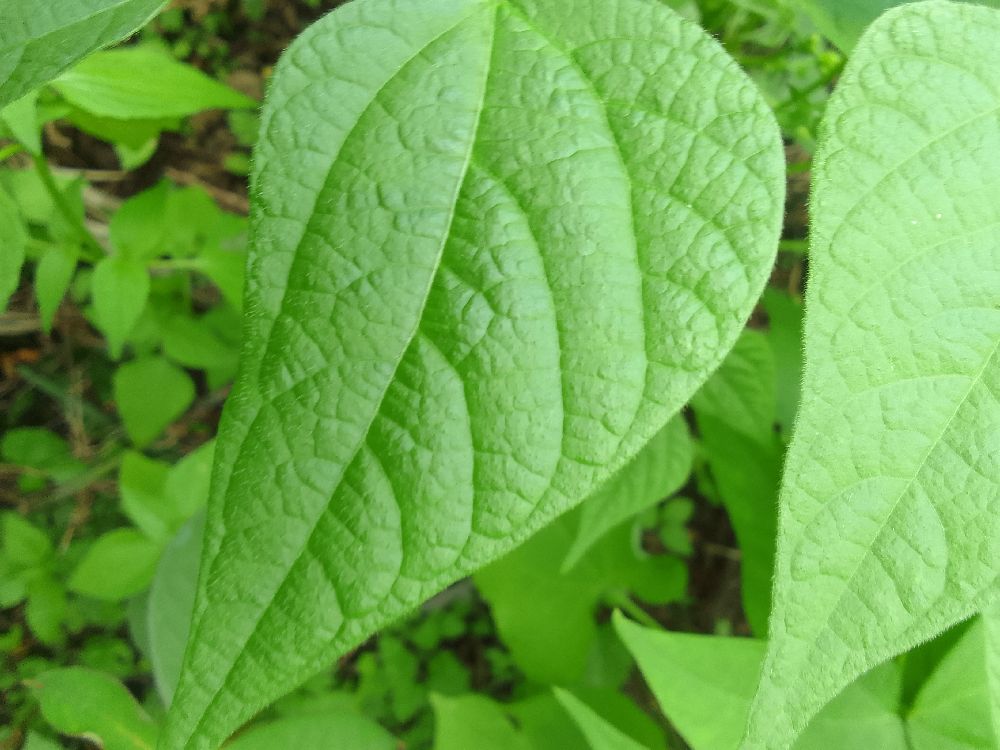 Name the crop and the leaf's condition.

common bean, healthy
